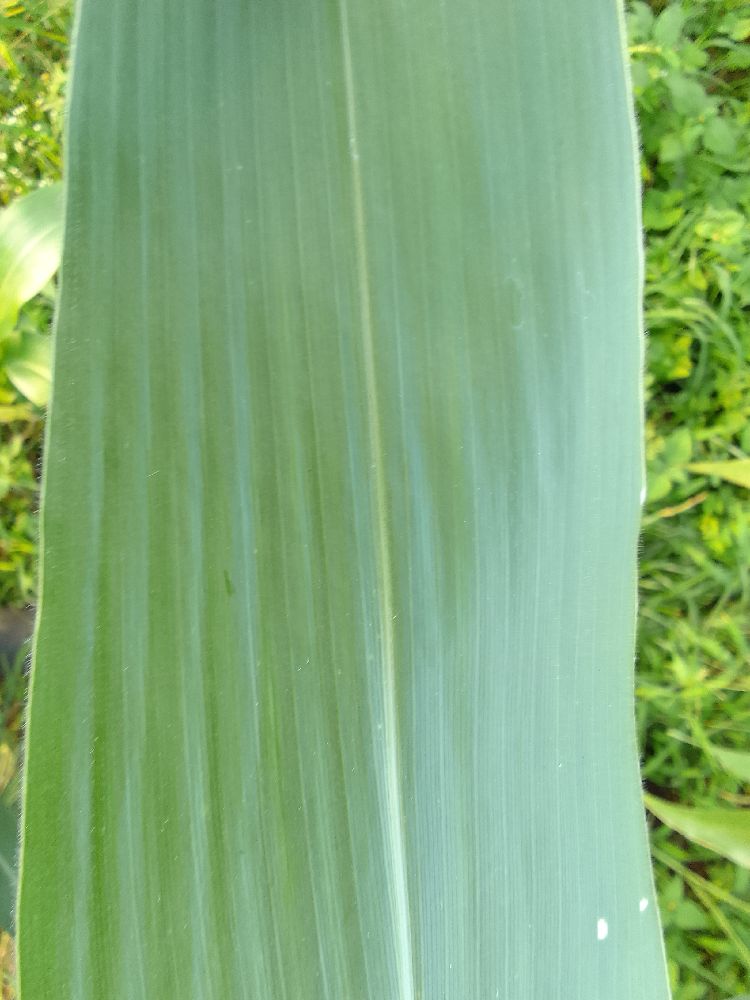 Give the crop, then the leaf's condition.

maize, healthy
